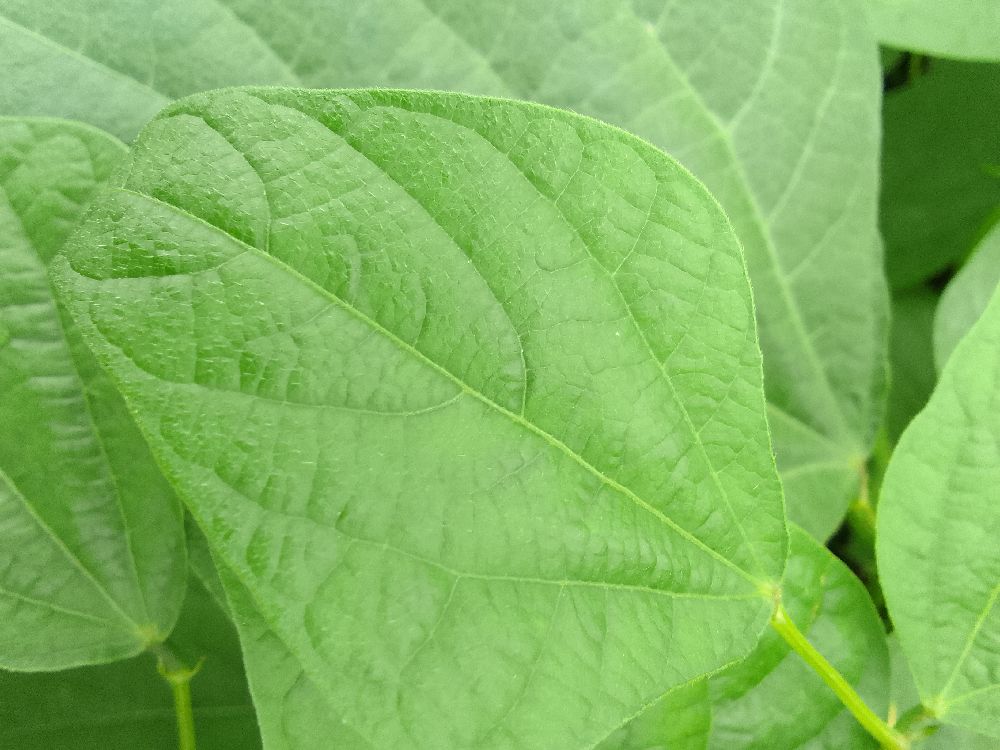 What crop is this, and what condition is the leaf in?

common bean, healthy
